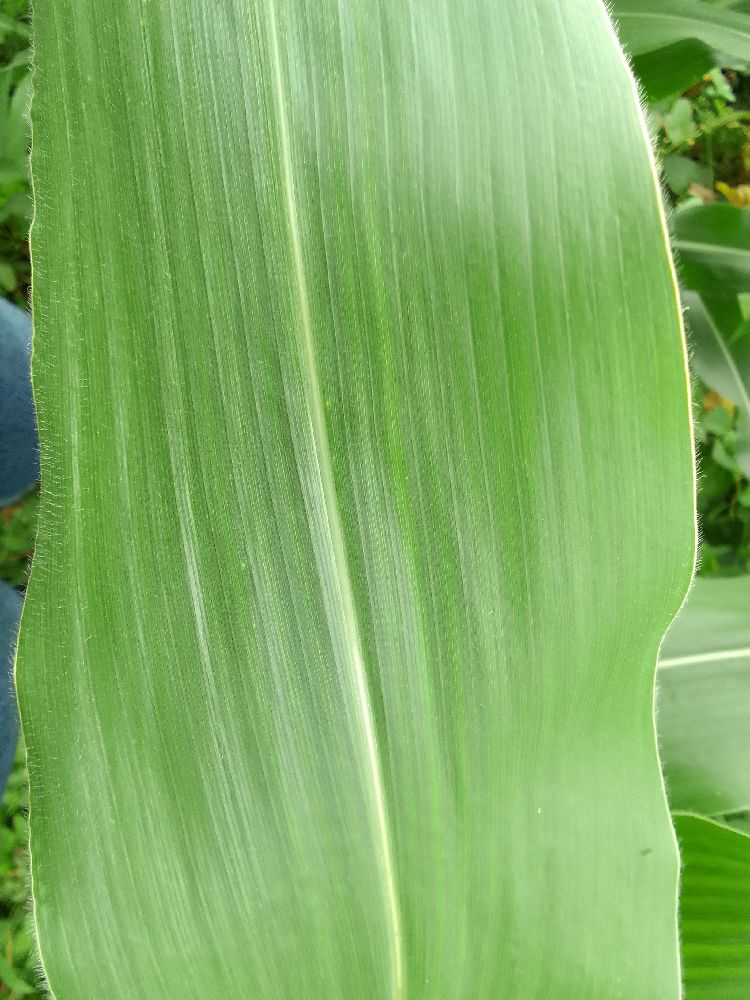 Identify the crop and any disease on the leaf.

maize, healthy
